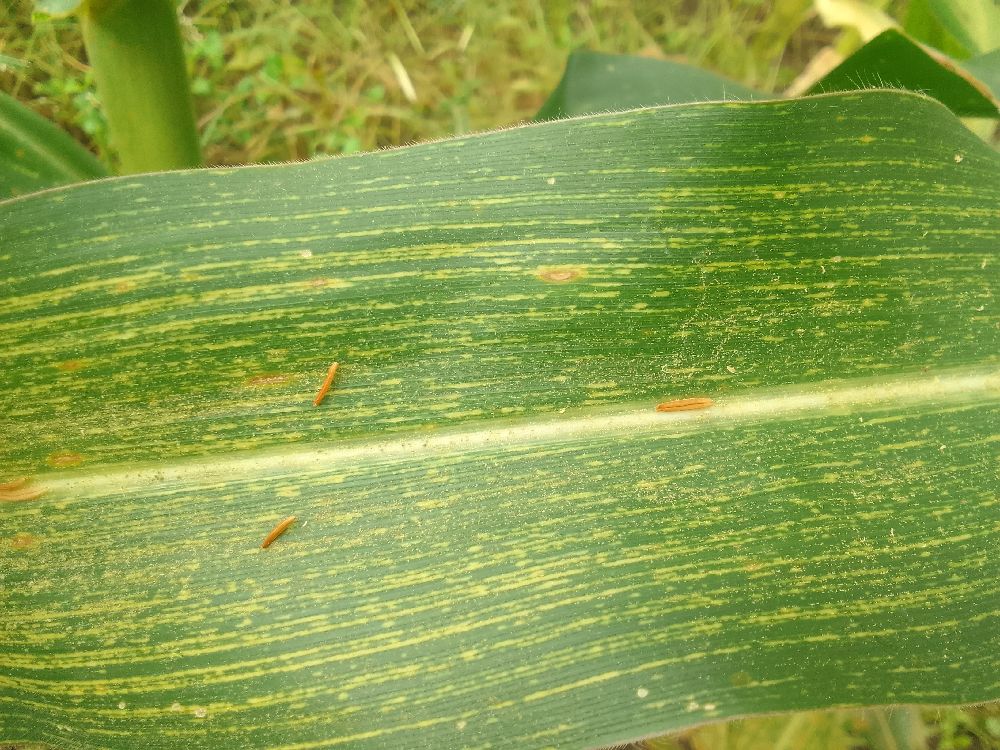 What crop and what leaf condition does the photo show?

maize, maize streak virus
